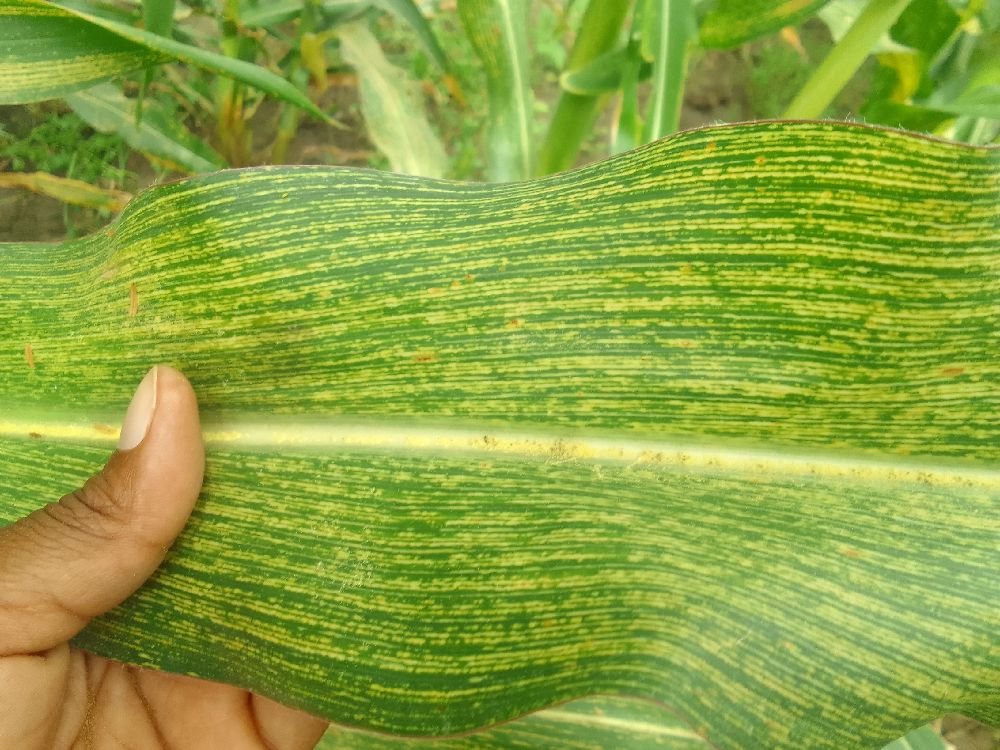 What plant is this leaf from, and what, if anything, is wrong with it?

maize, maize streak virus
